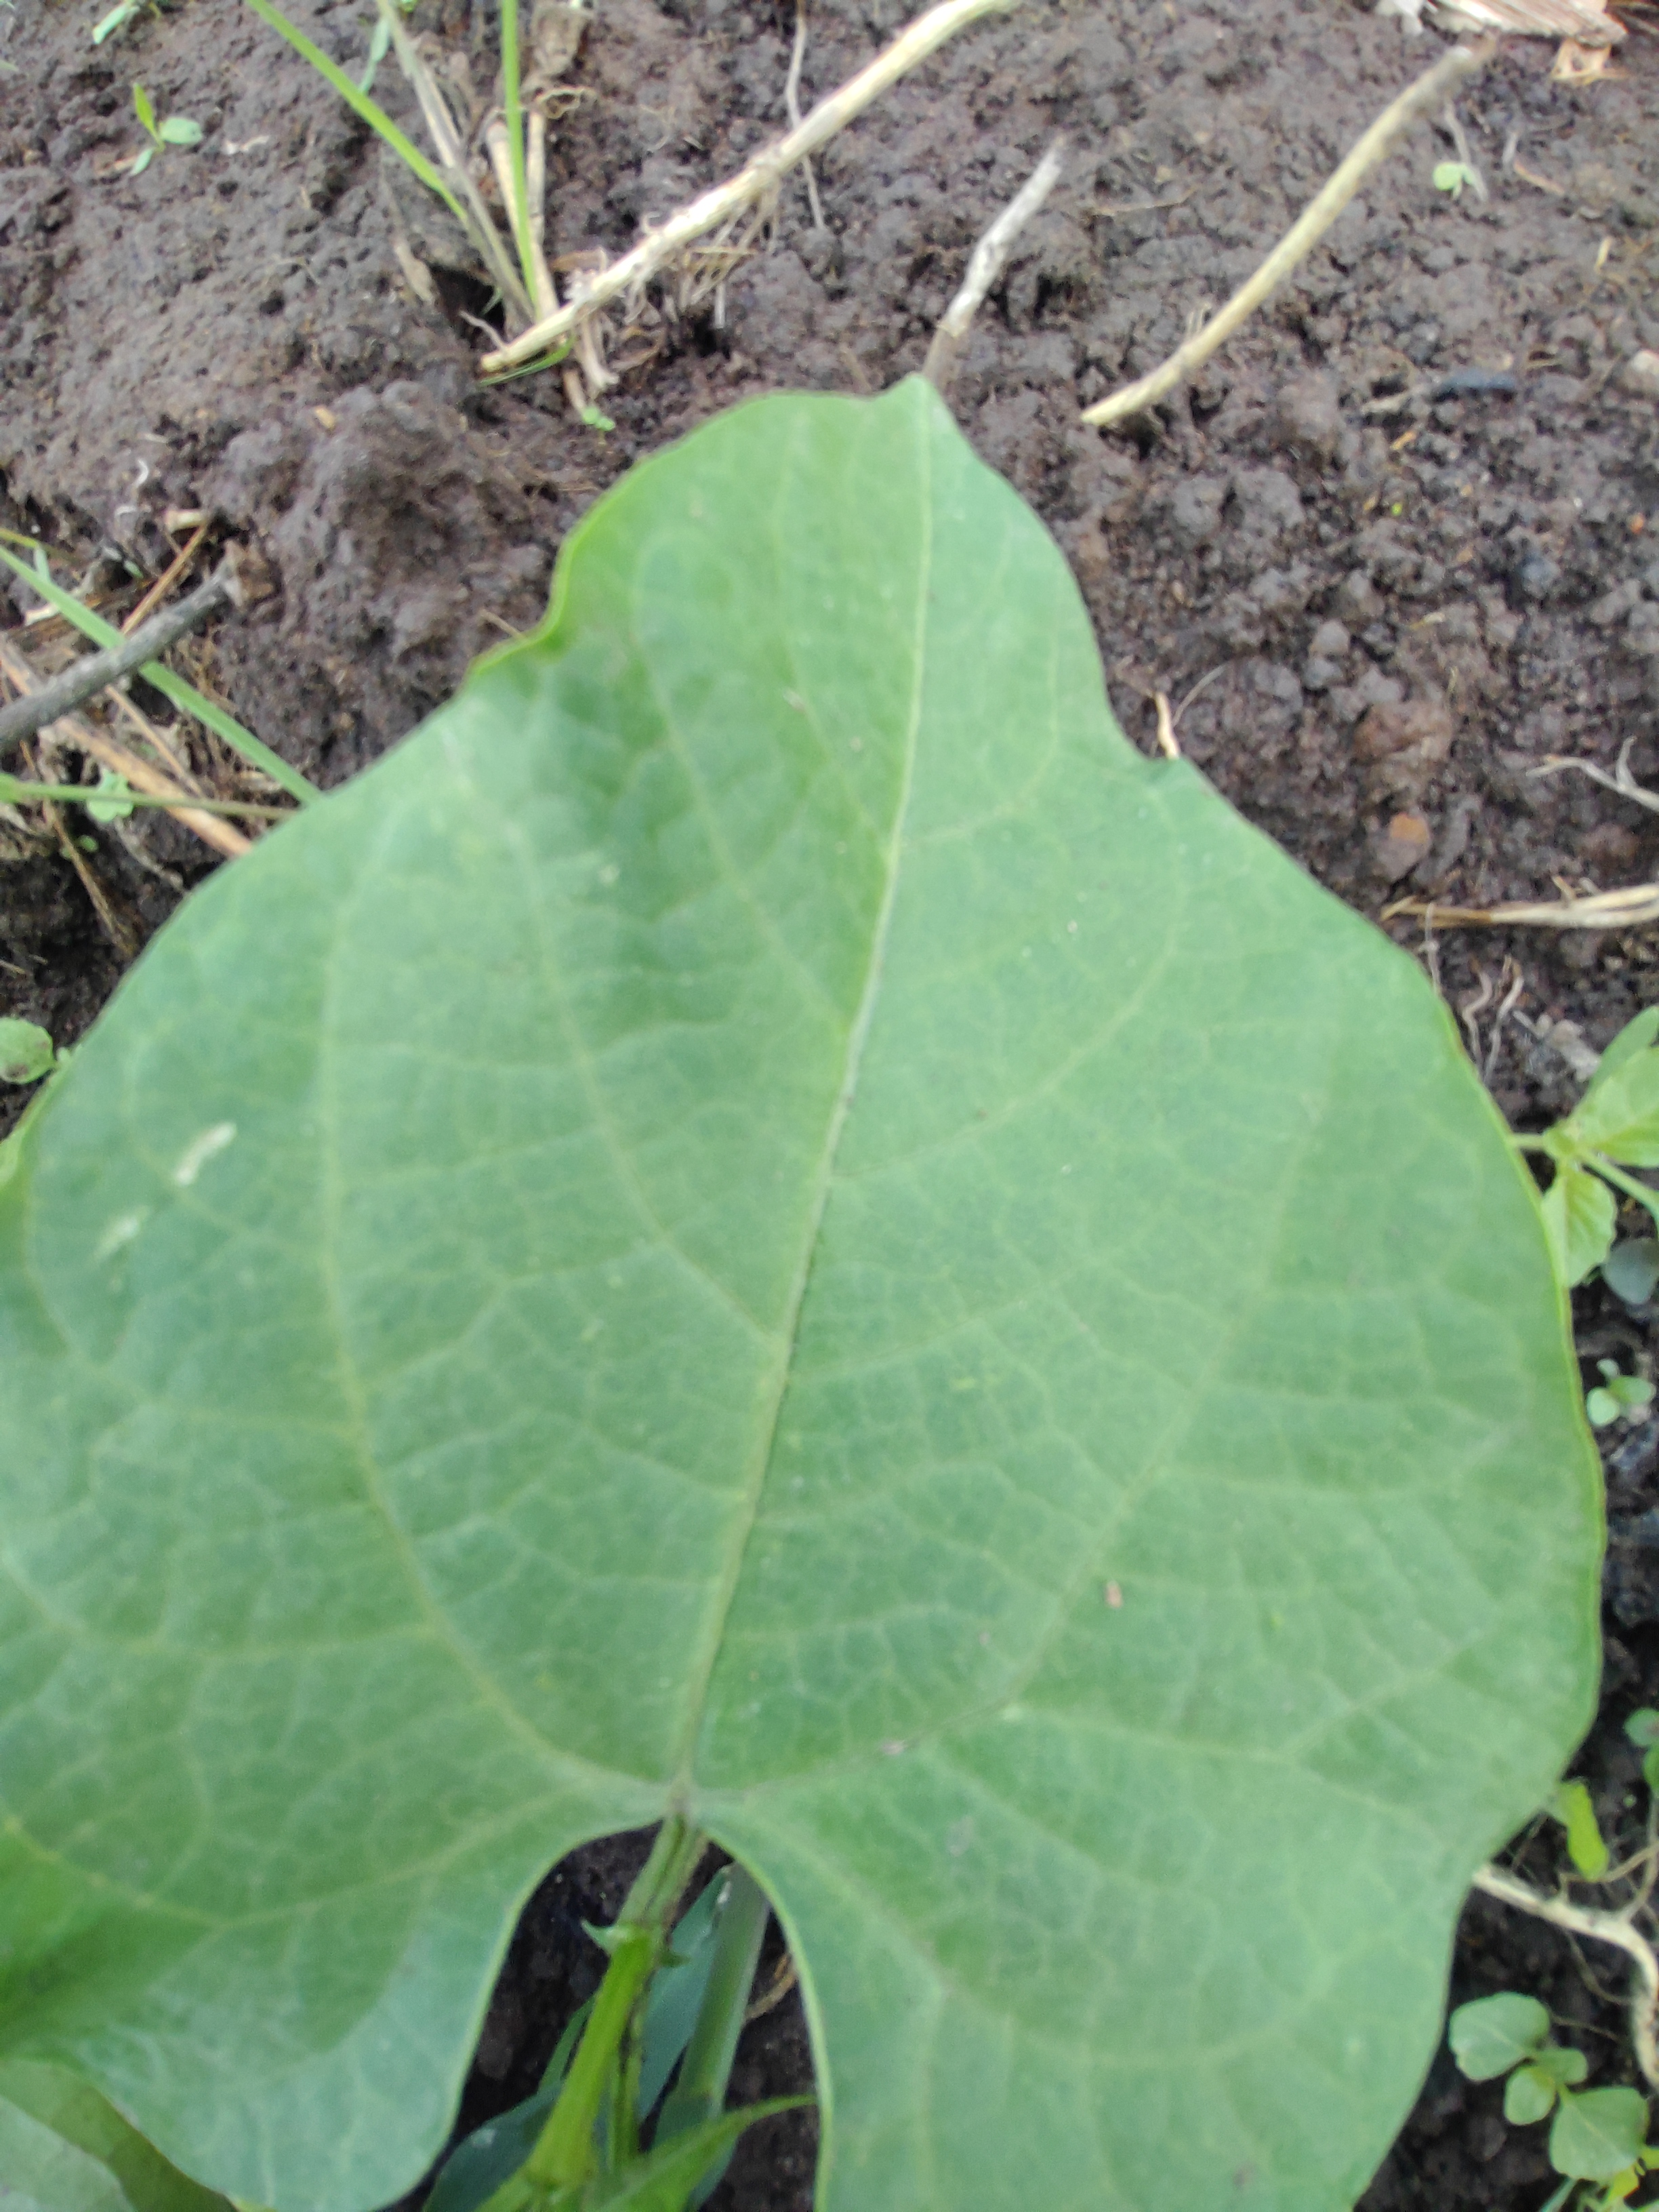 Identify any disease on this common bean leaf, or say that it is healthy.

healthy
